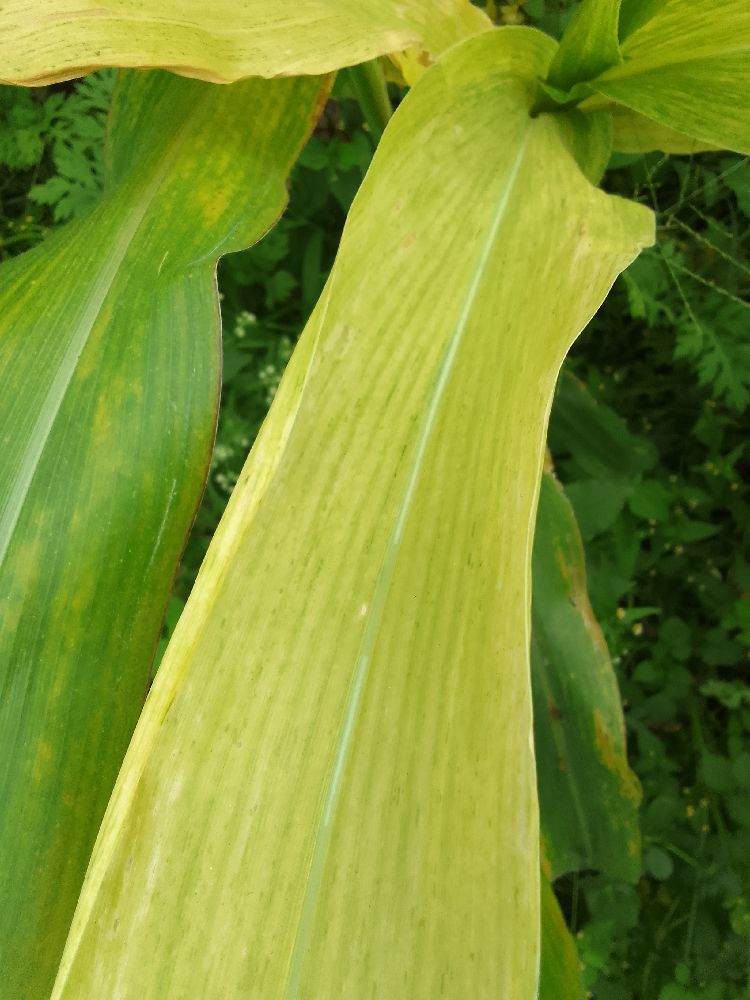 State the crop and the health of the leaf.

maize, maize lethal necrosis
